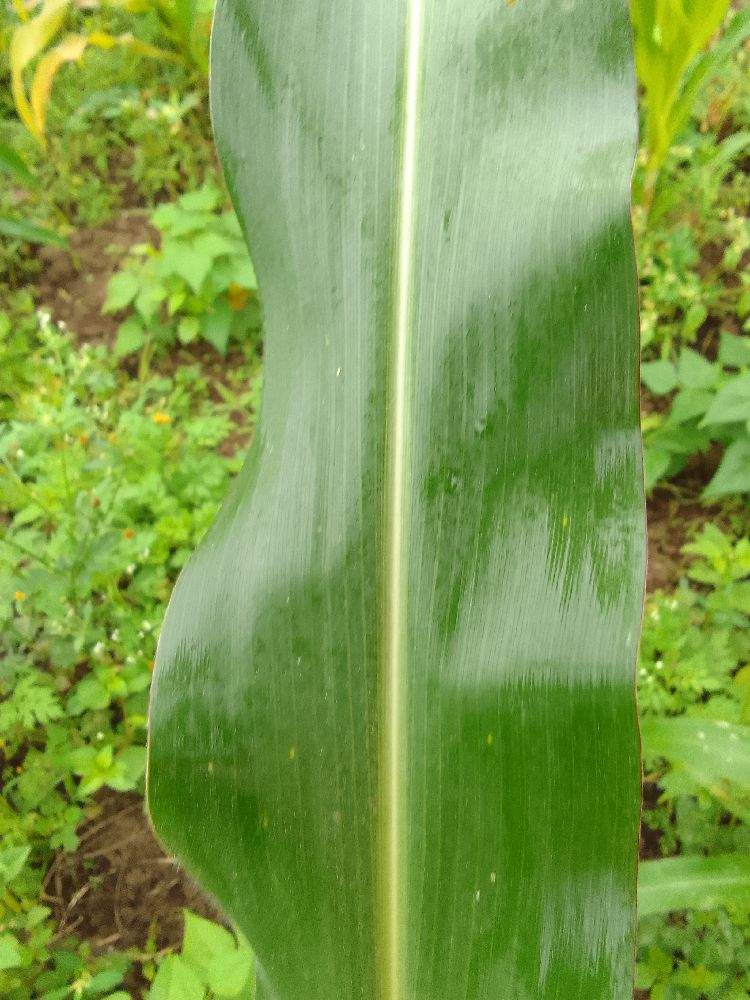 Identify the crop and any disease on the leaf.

maize, healthy
